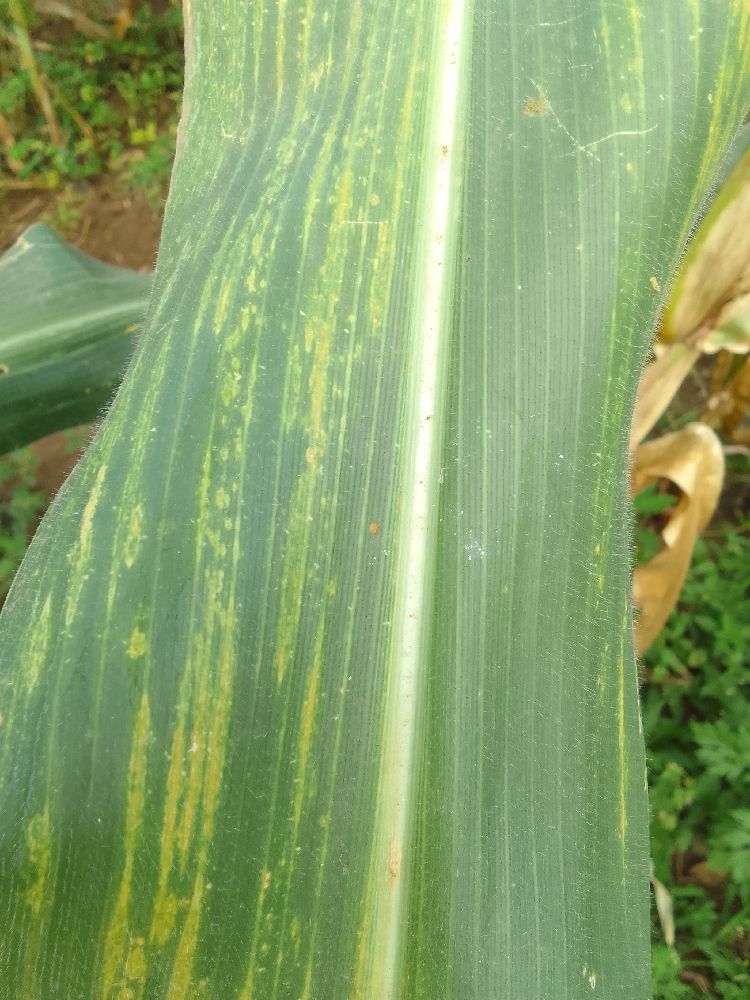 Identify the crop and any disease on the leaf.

maize, maize lethal necrosis
